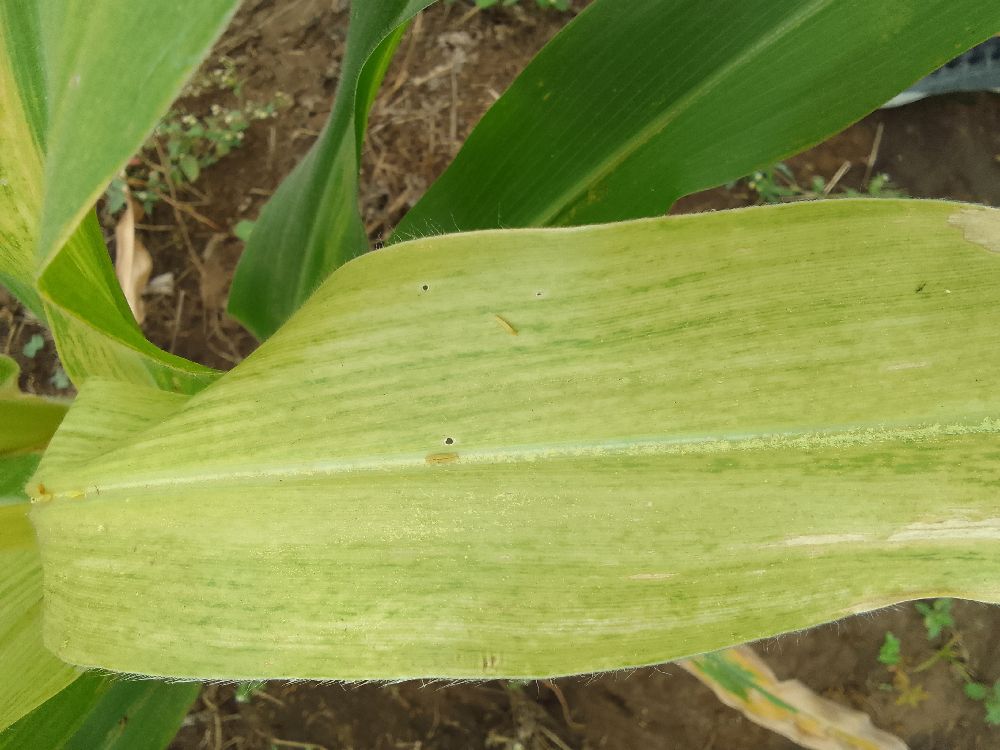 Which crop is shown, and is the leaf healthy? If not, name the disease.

maize, maize lethal necrosis
